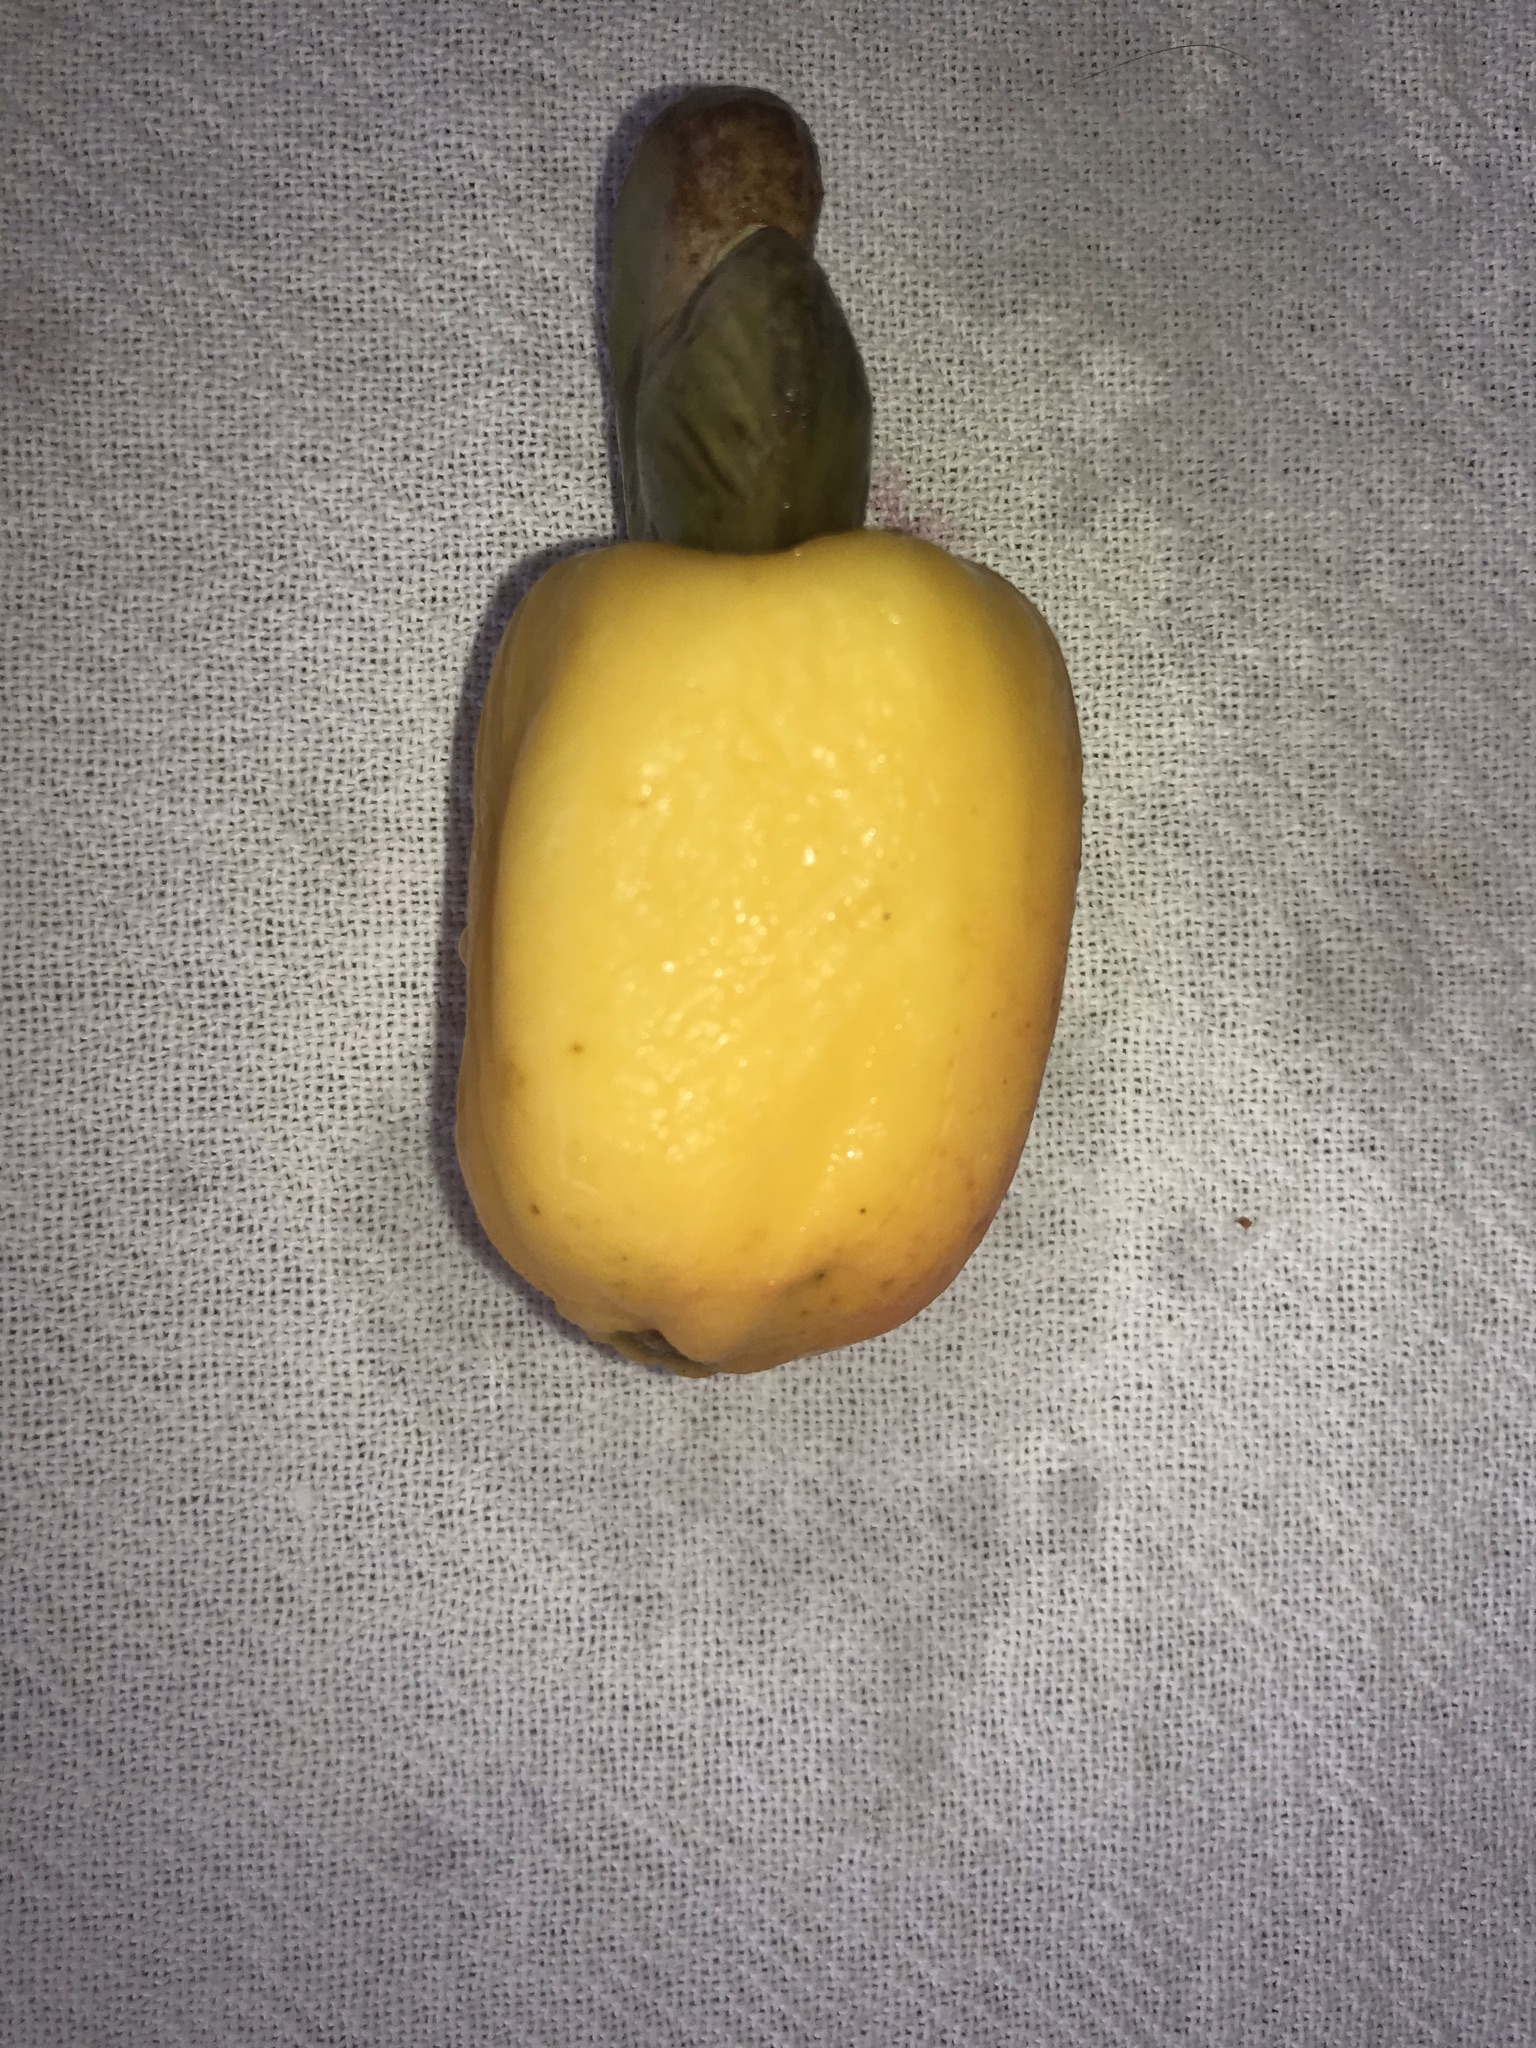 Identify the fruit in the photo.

caju amarelo
